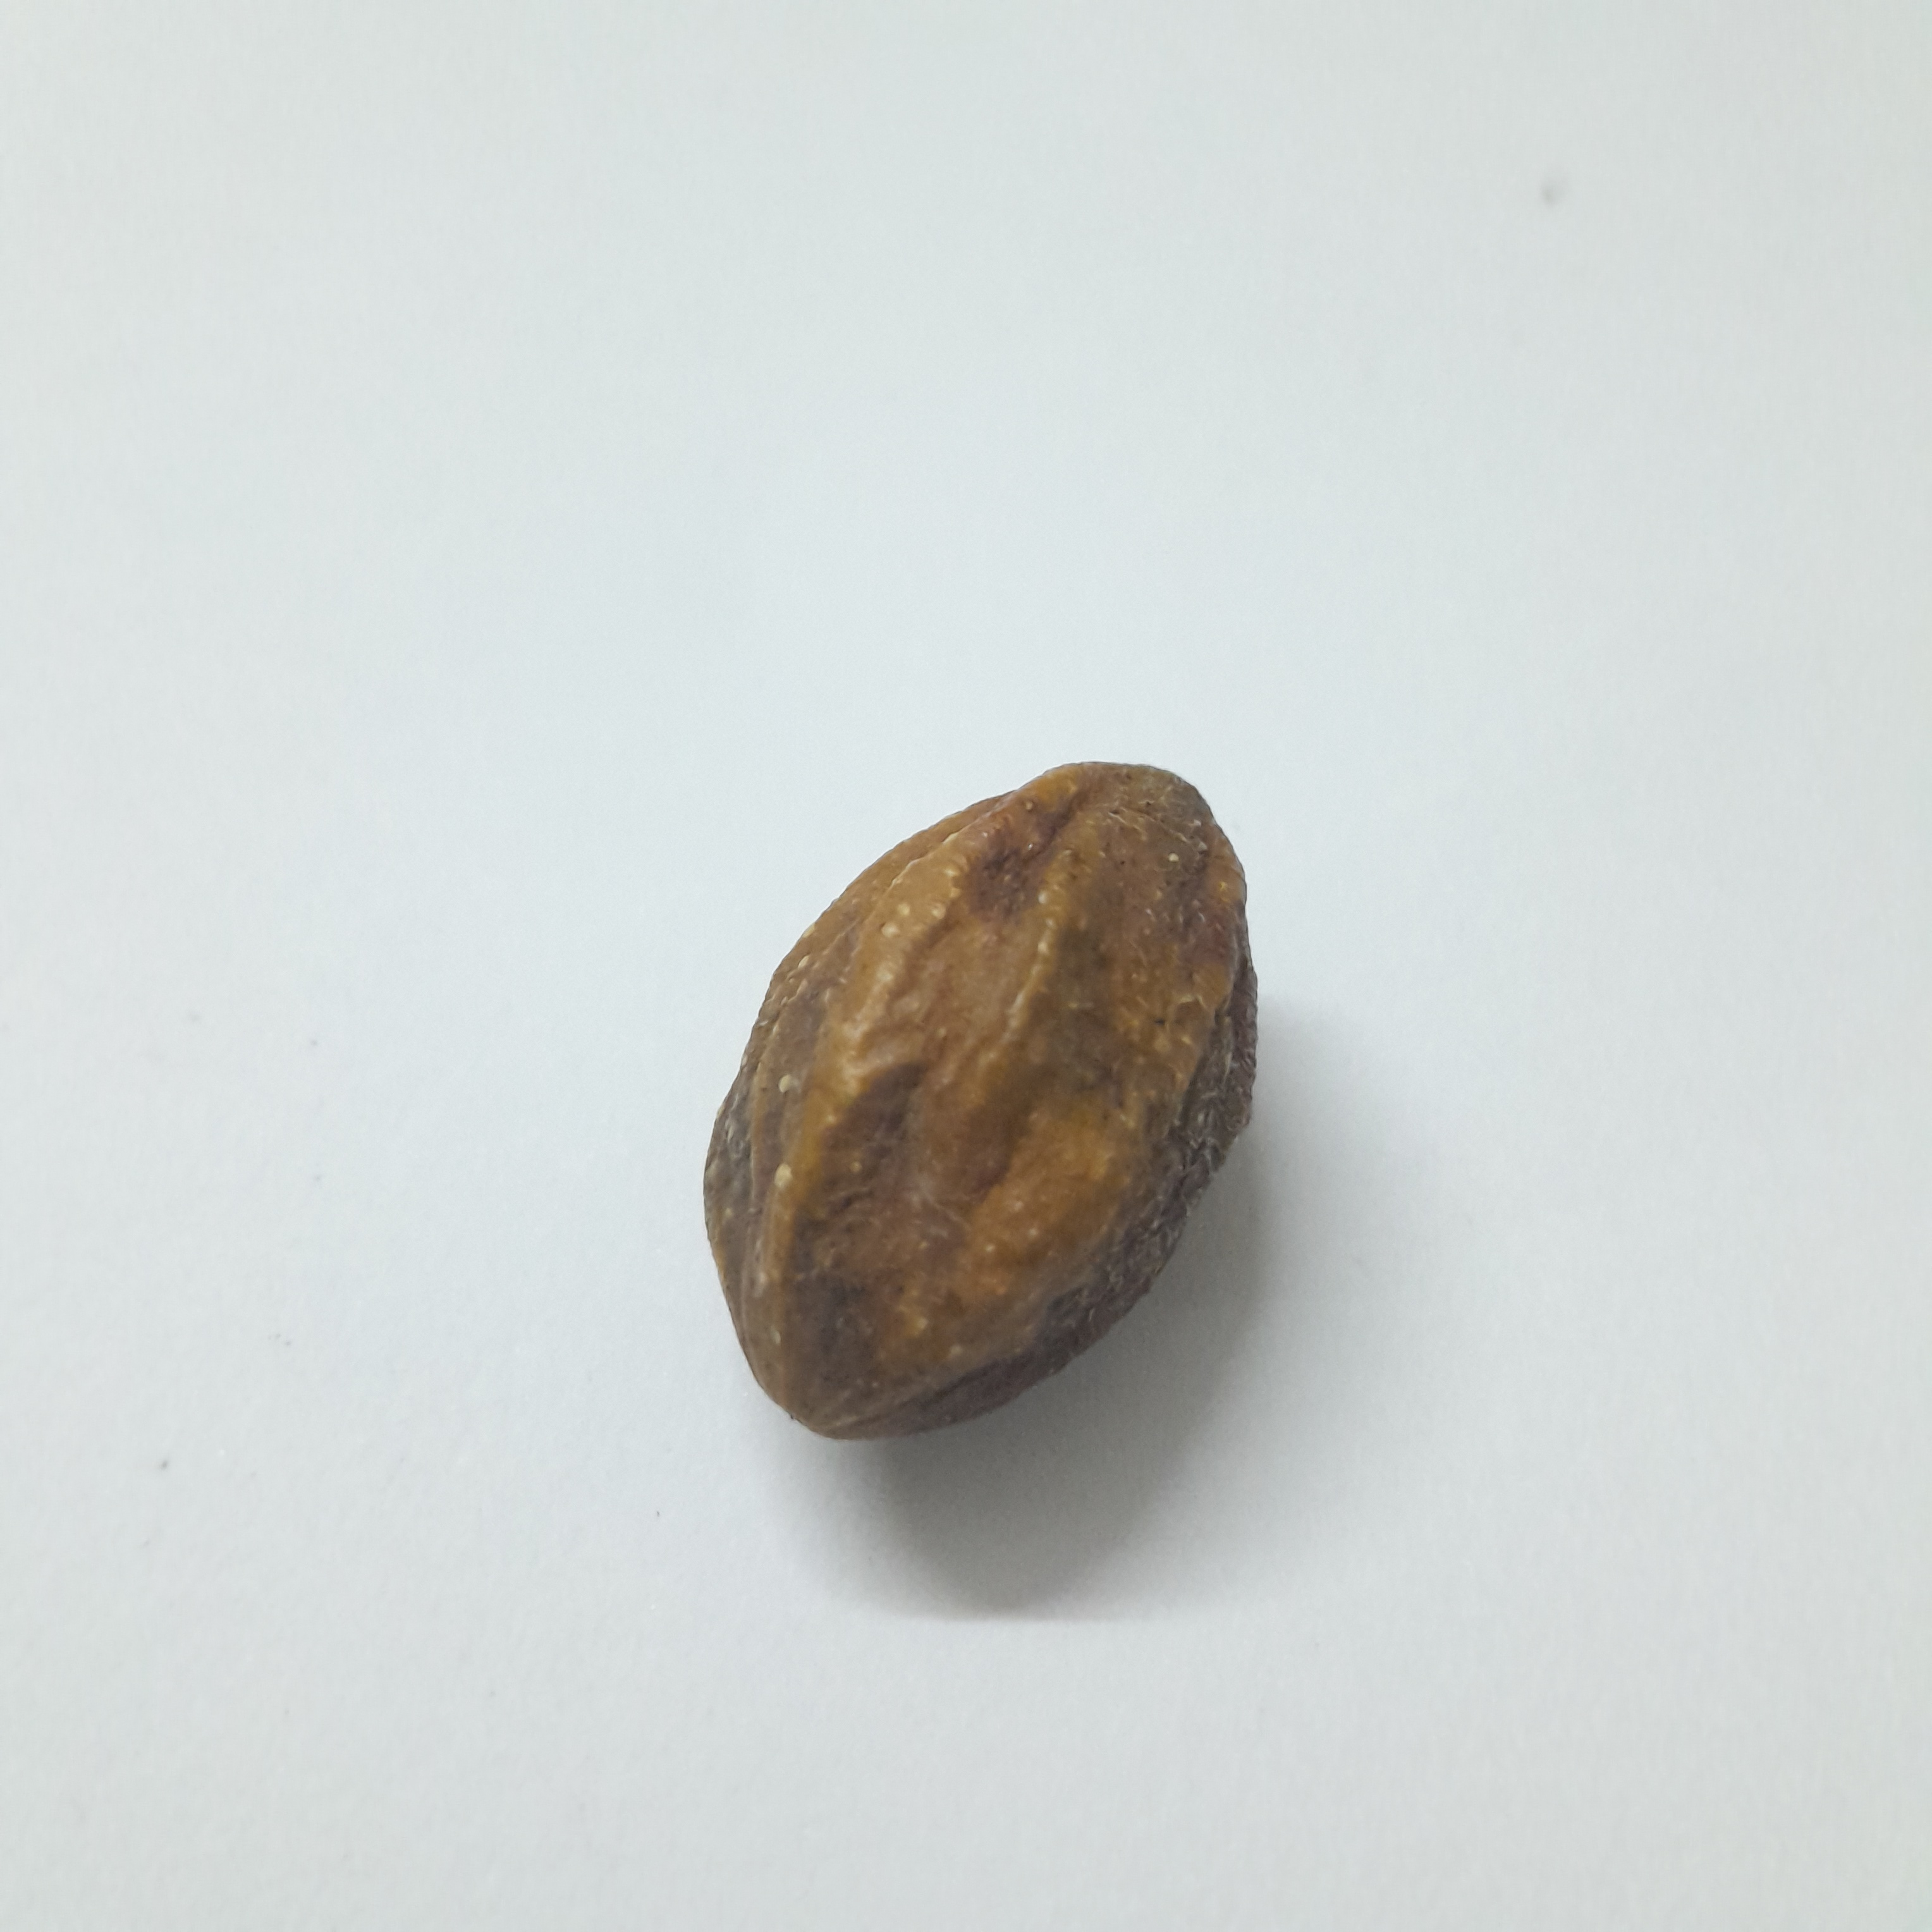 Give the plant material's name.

hirdaa
